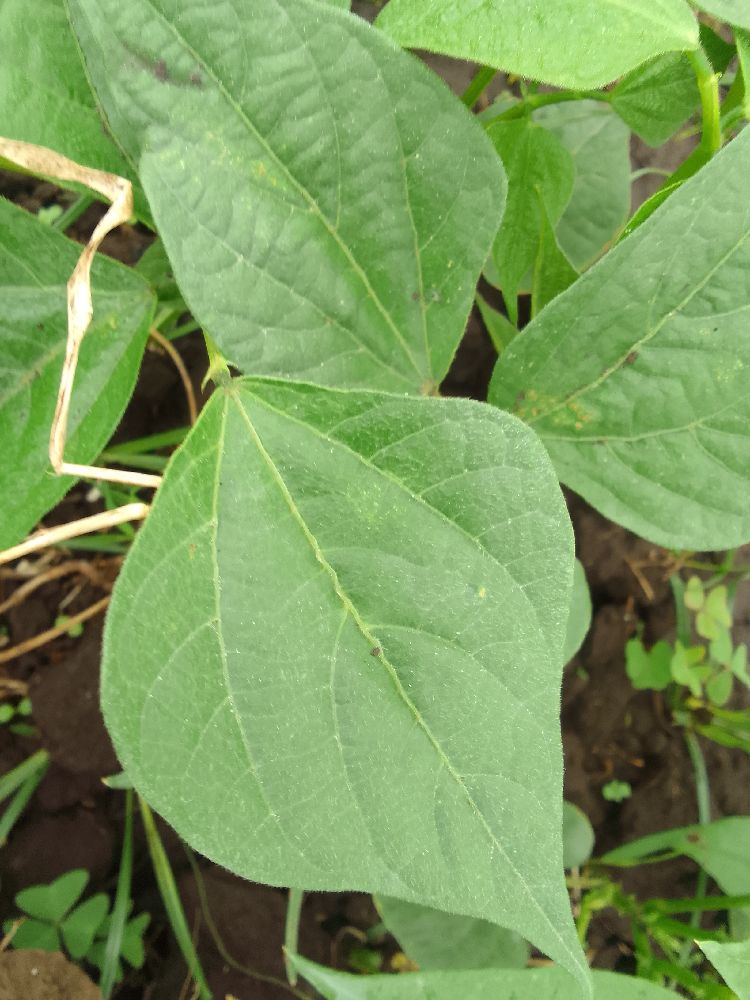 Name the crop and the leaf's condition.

common bean, healthy
